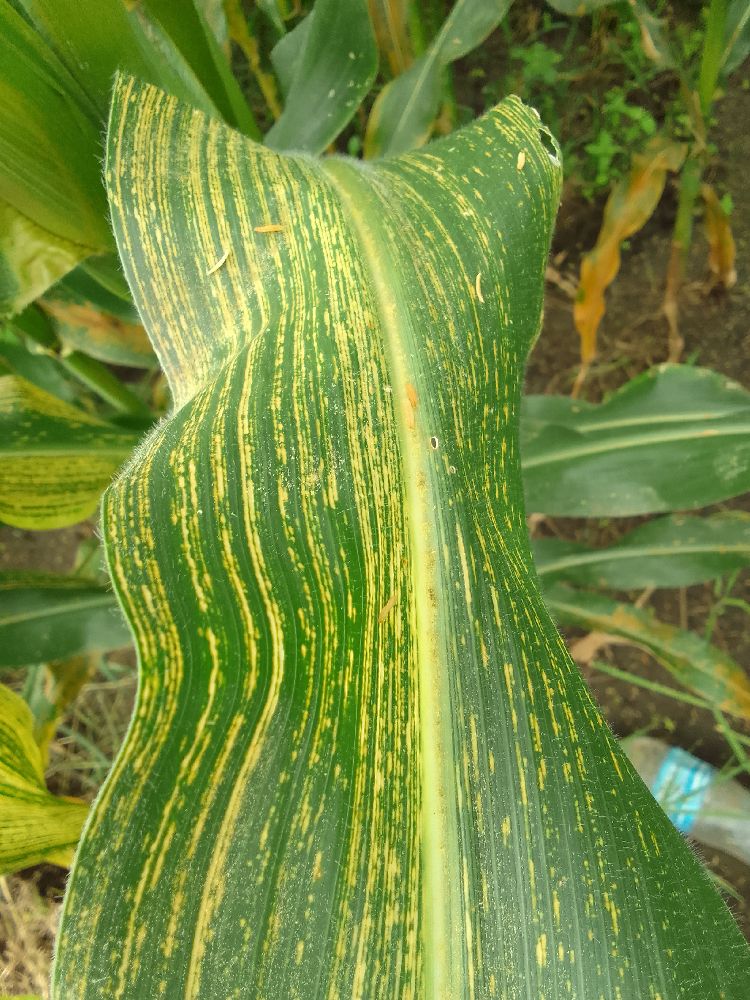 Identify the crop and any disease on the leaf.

maize, maize streak virus
